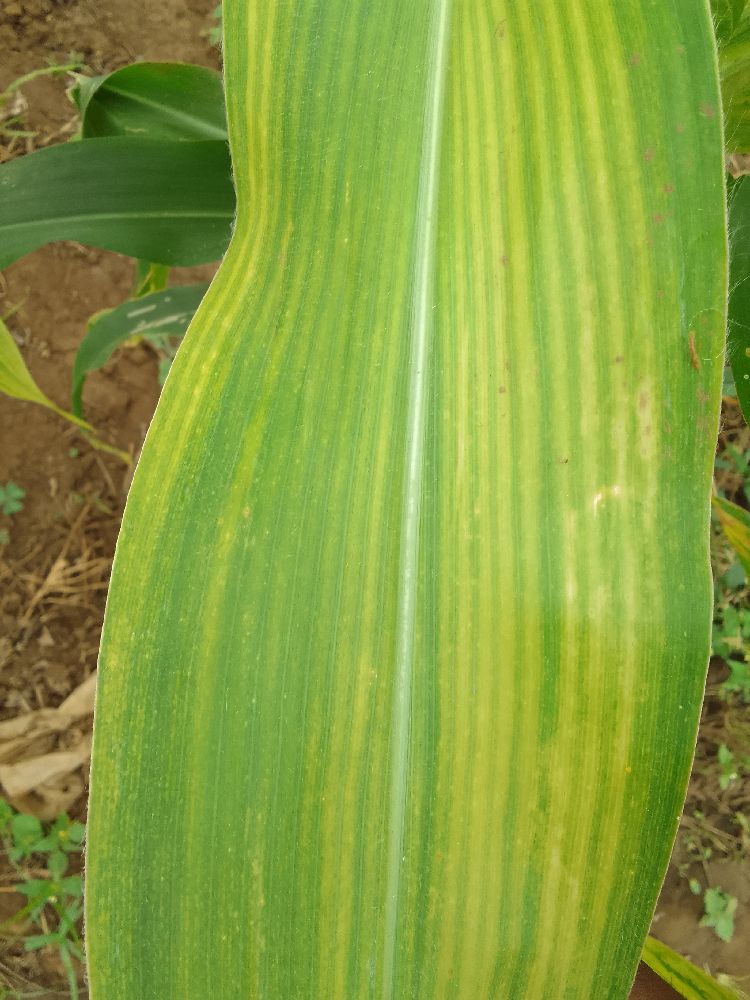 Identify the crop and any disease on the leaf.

maize, maize lethal necrosis
